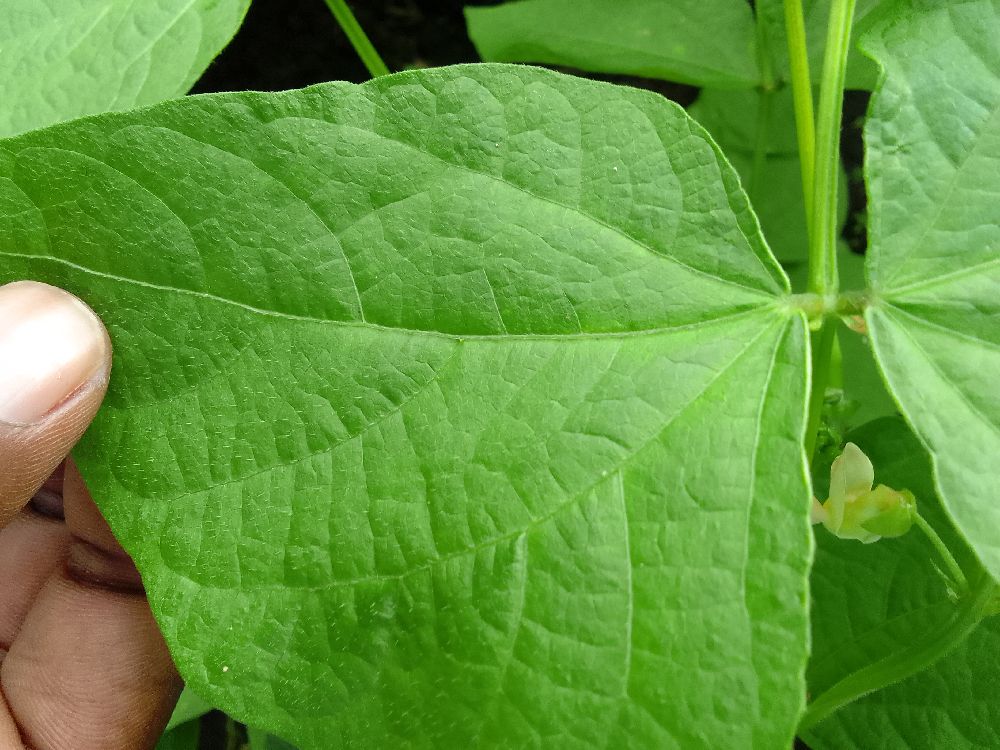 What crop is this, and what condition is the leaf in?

common bean, healthy
